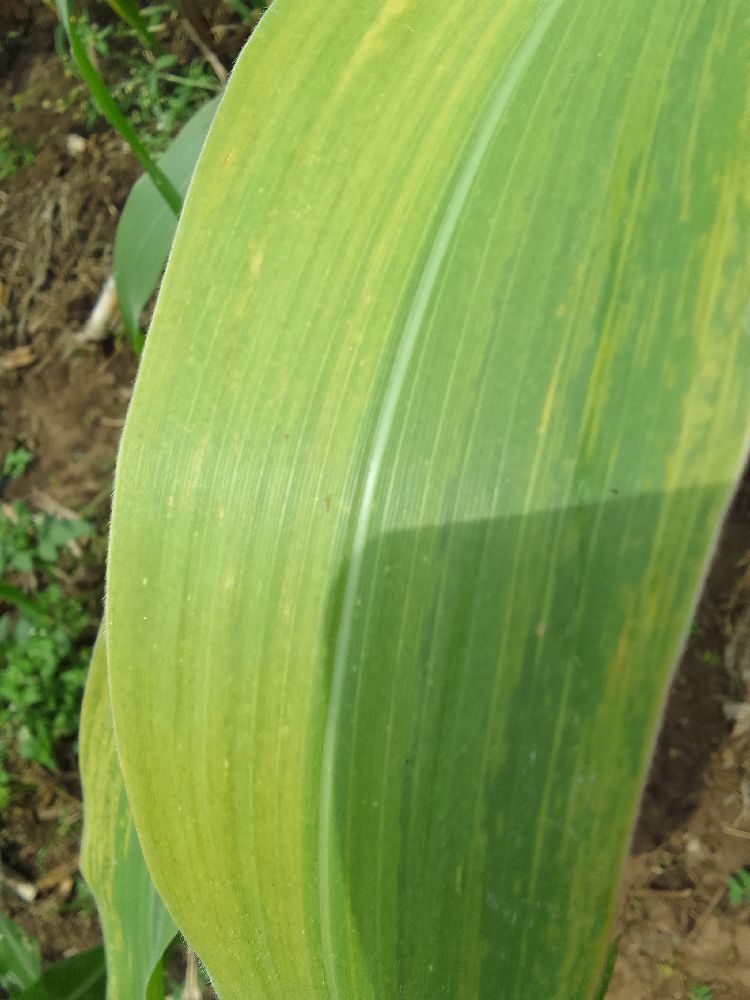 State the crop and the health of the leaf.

maize, maize lethal necrosis
